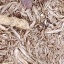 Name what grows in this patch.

grass
